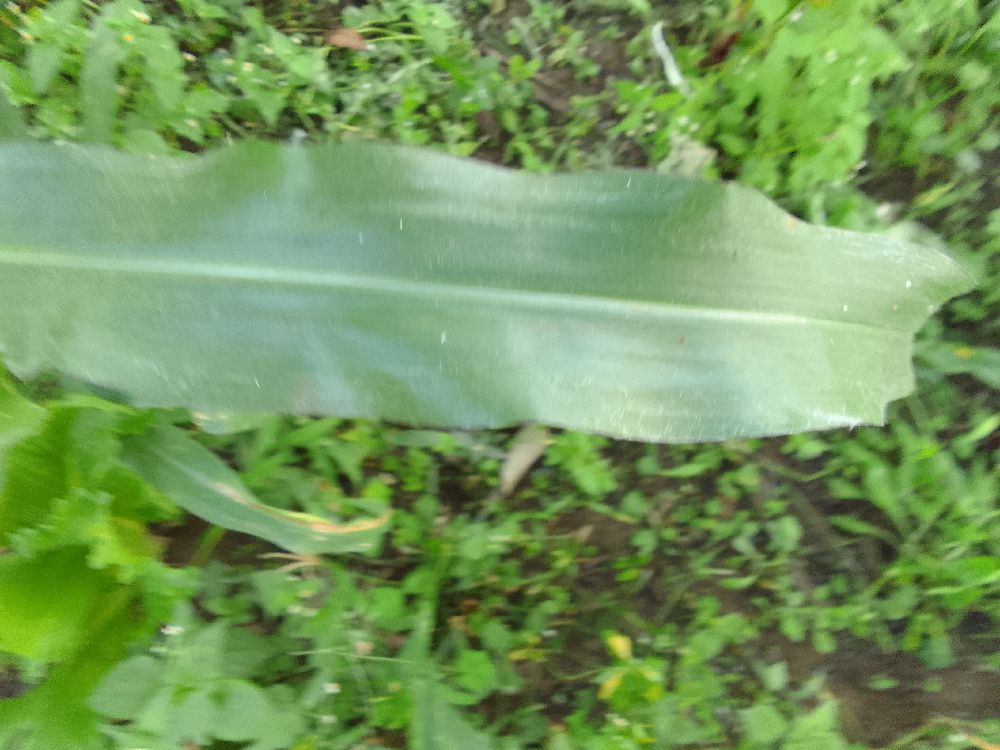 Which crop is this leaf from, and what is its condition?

maize, healthy
